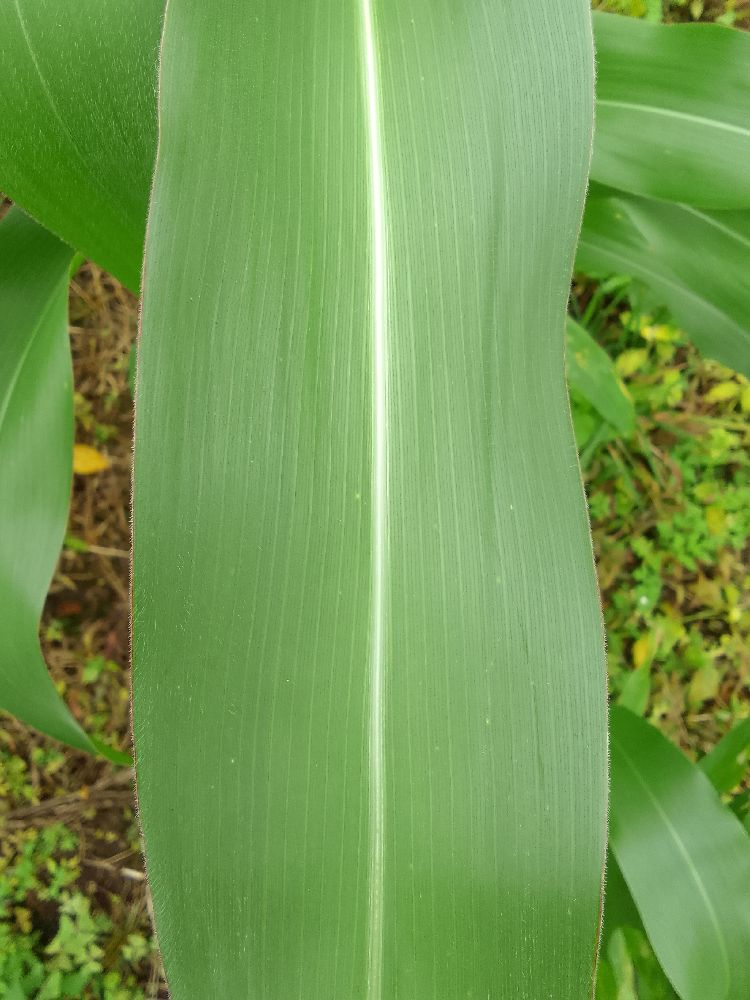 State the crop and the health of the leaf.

maize, healthy
